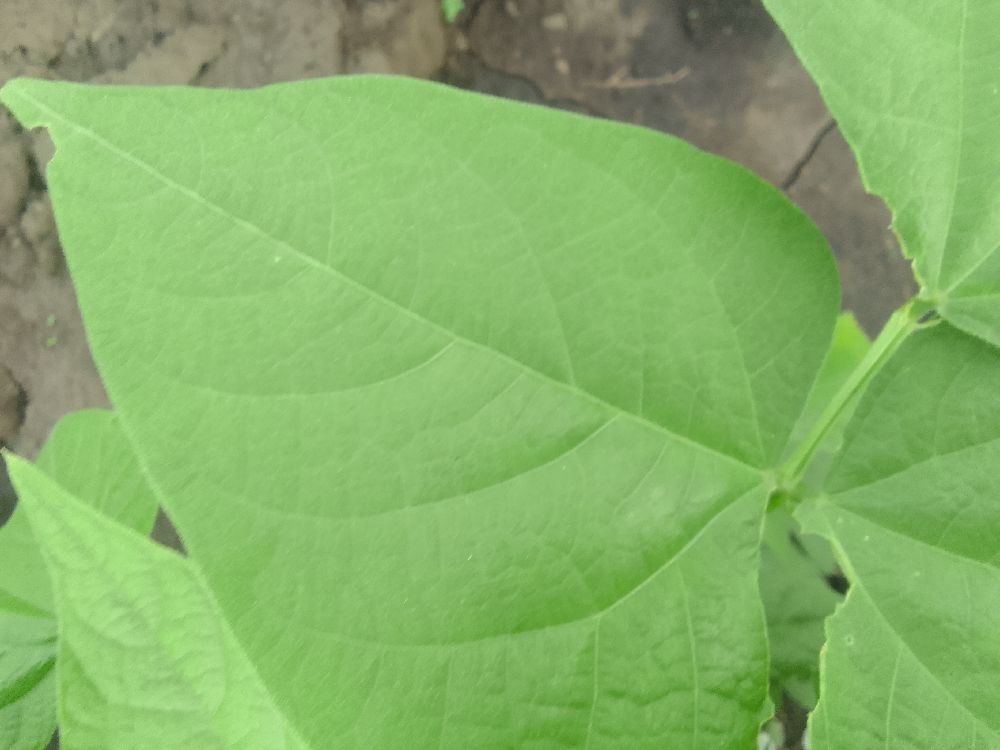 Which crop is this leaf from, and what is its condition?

common bean, healthy
